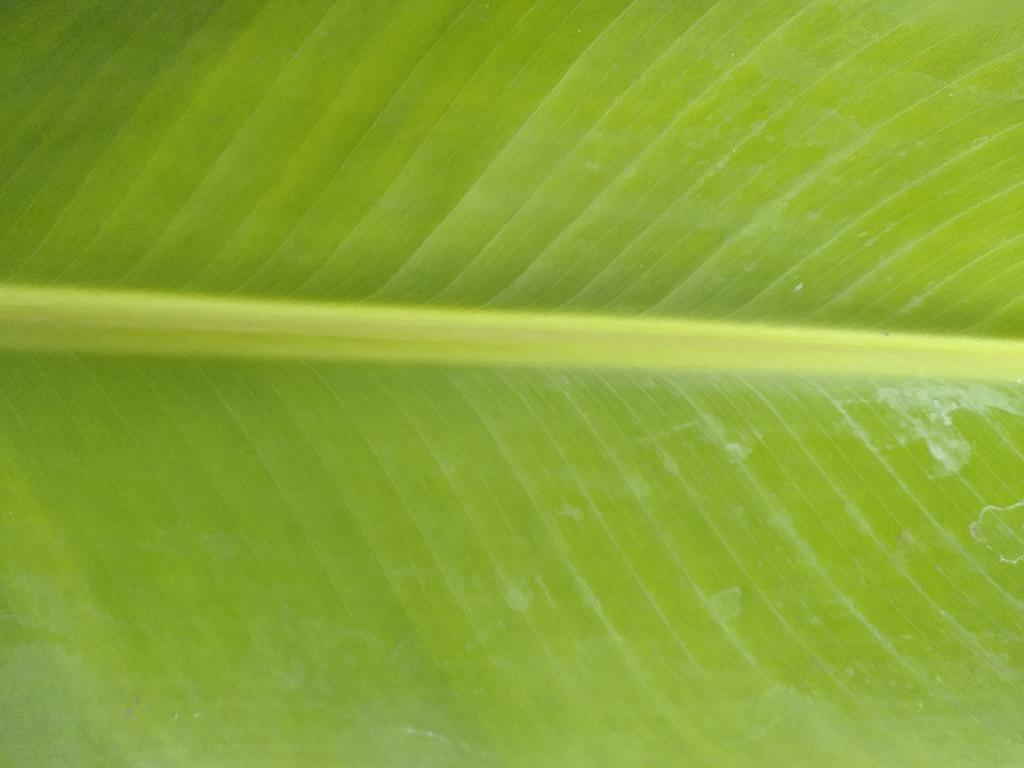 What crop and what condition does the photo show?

banana, healthy
